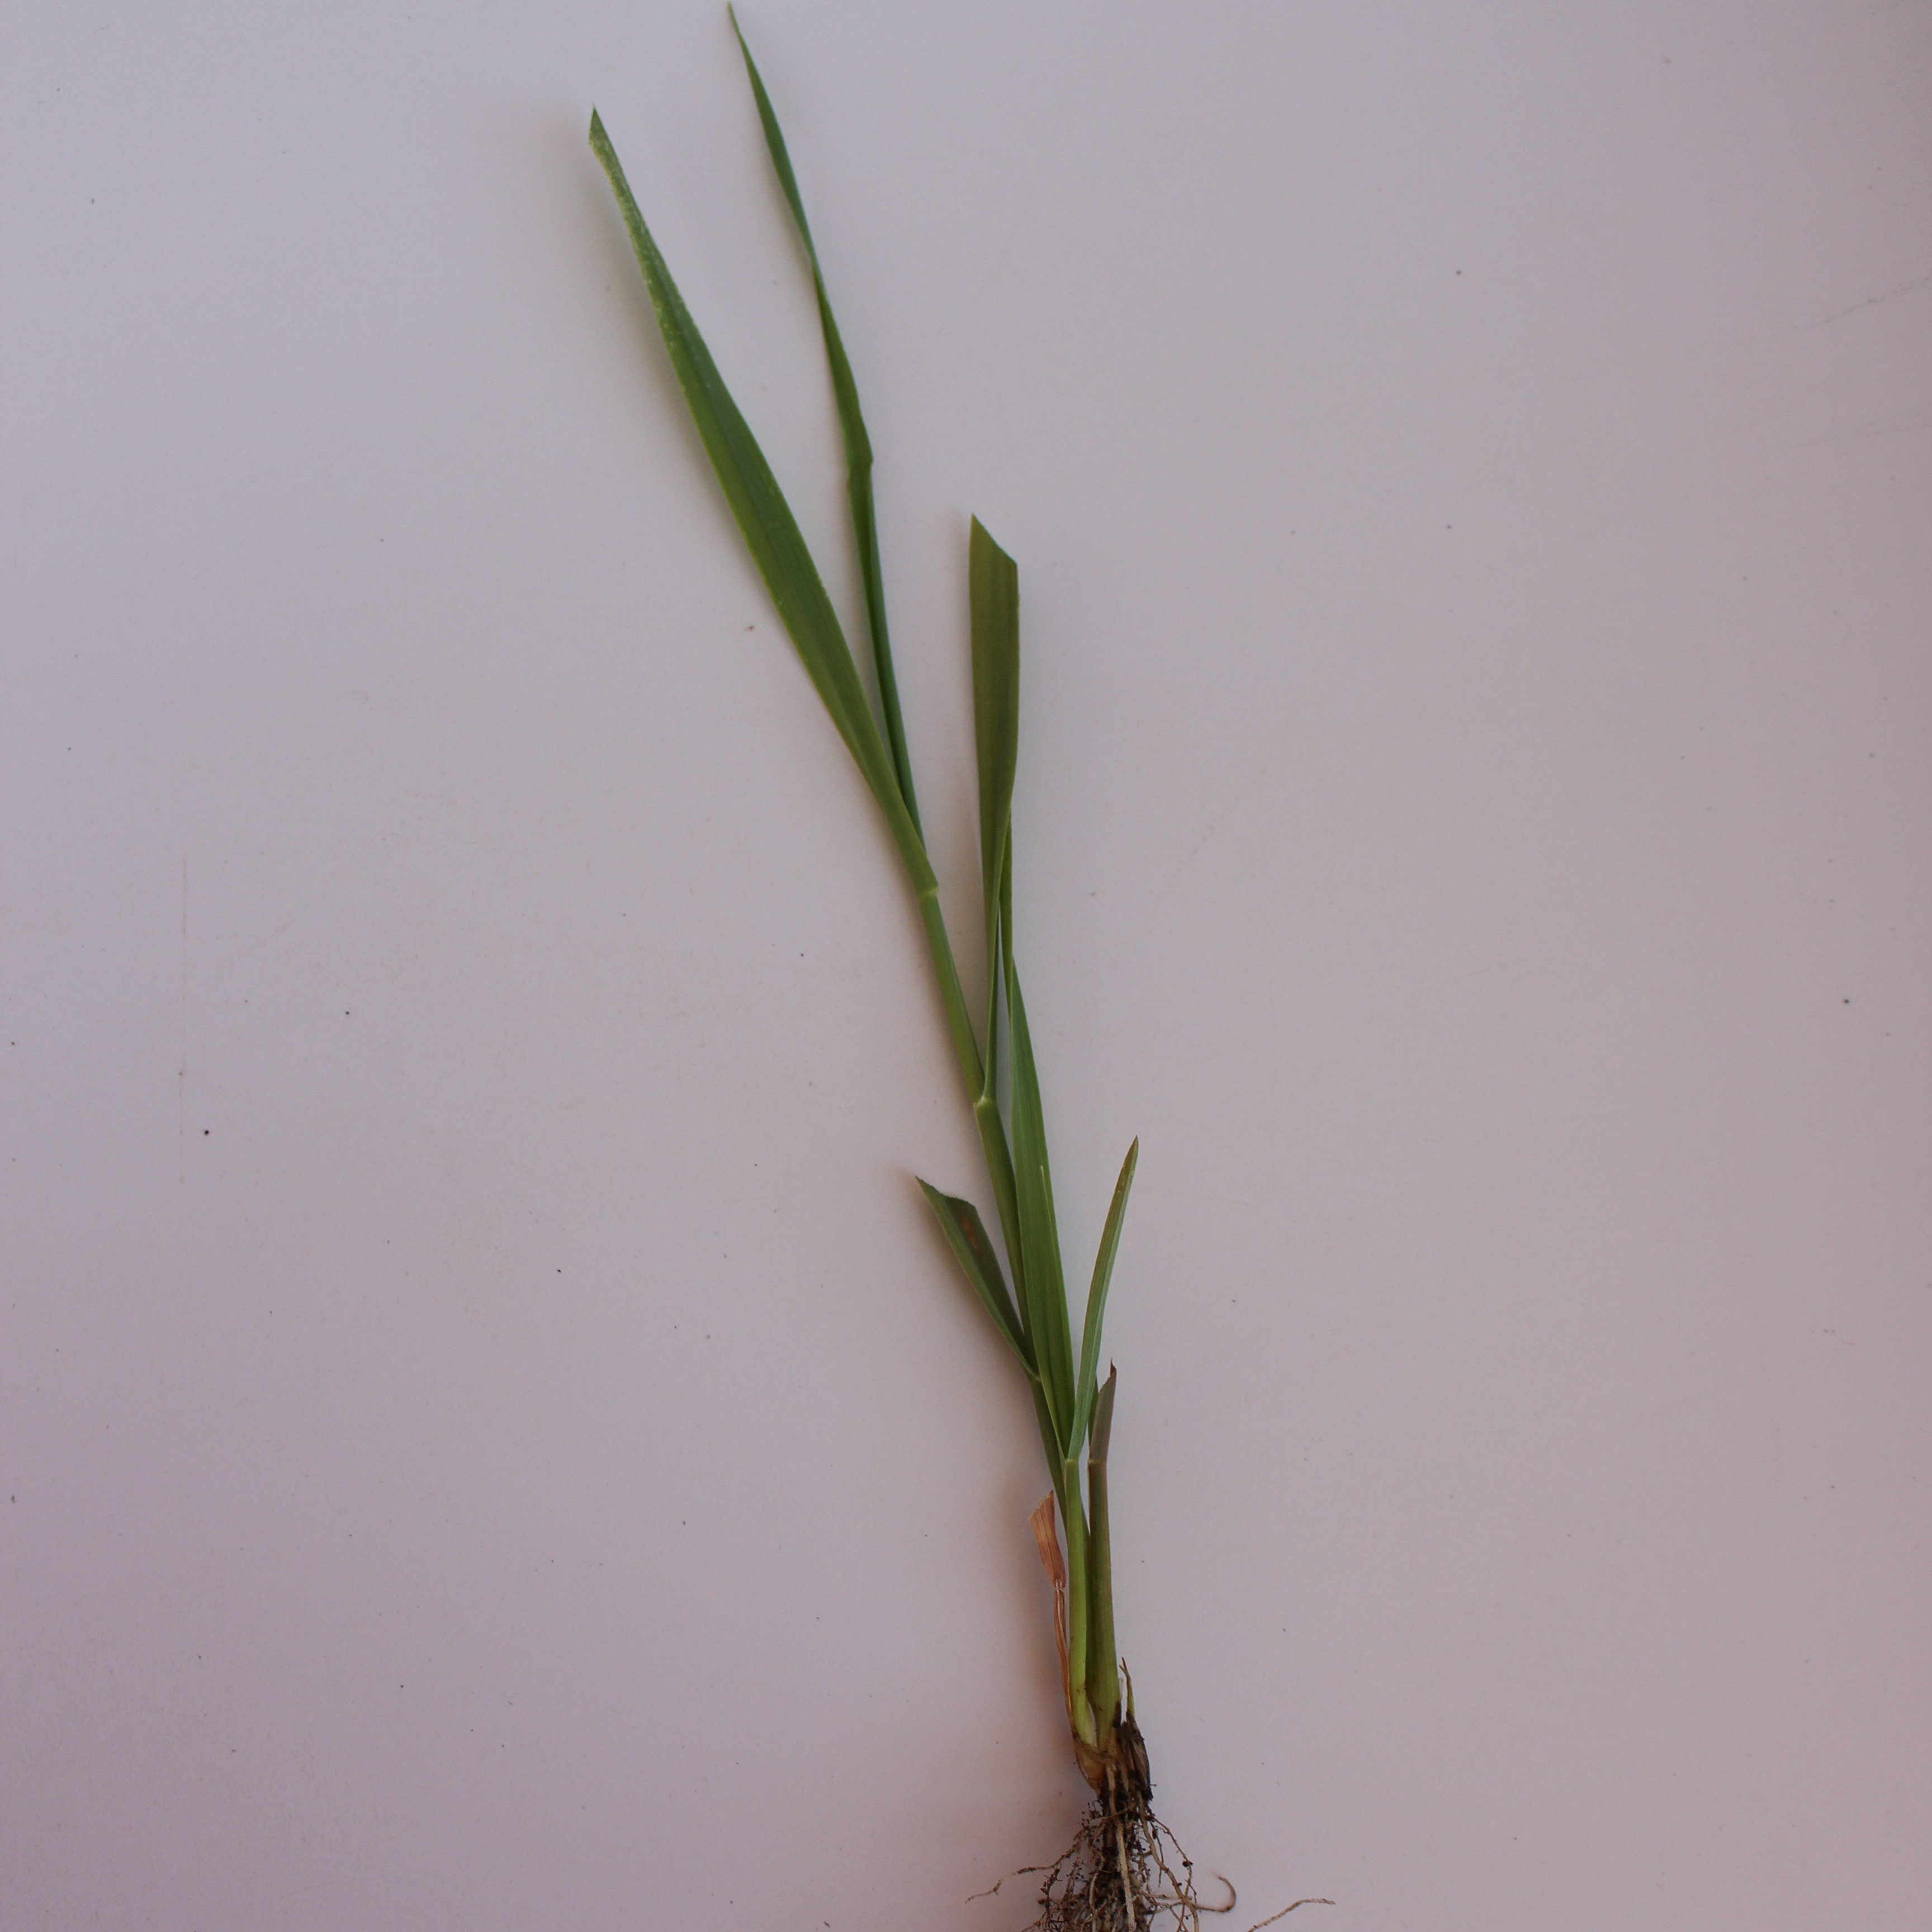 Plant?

Avena sterilis
